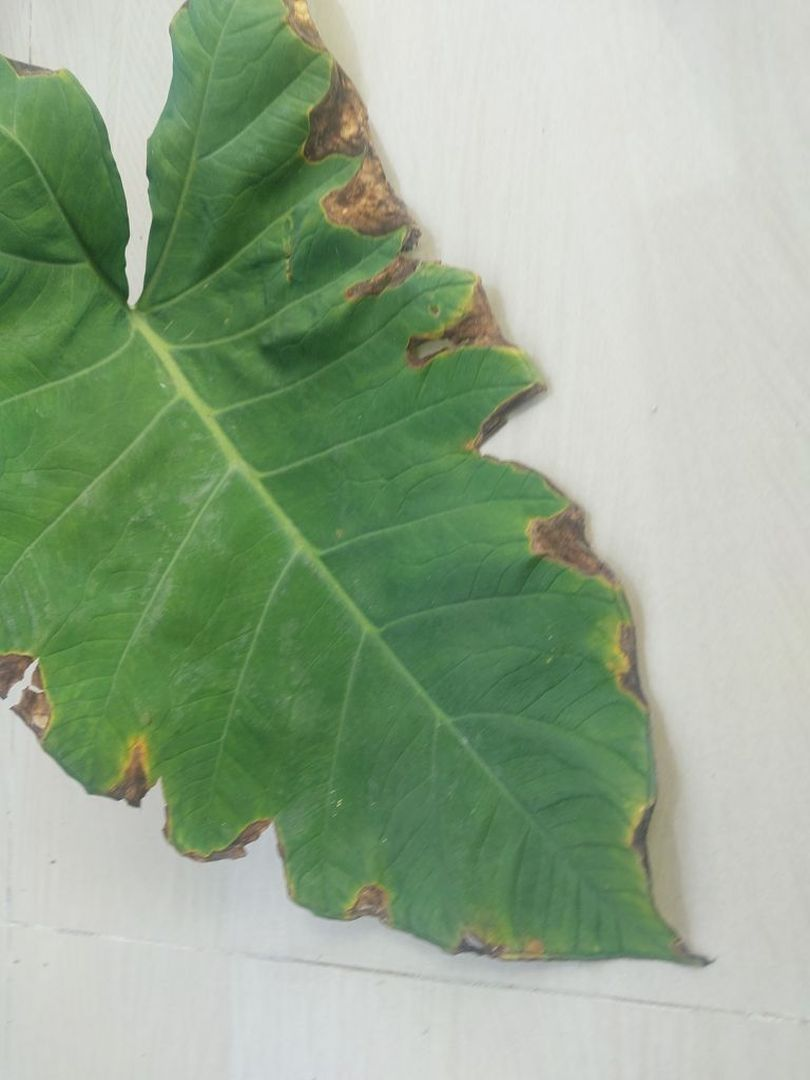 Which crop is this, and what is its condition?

taro, leaf blight
